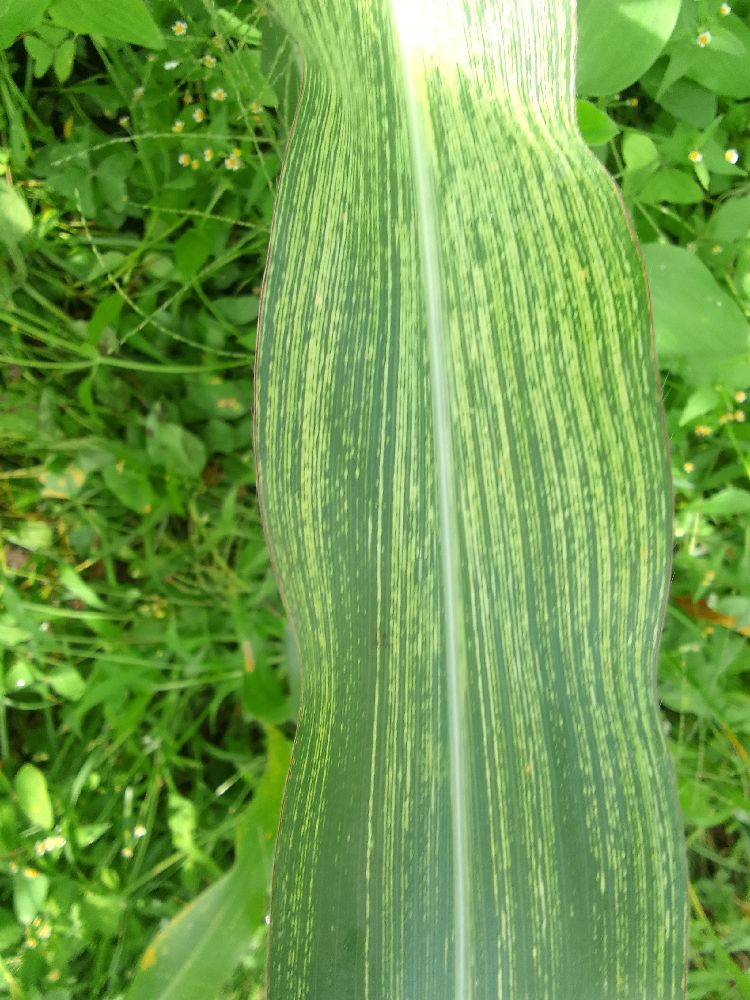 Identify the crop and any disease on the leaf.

maize, maize streak virus
